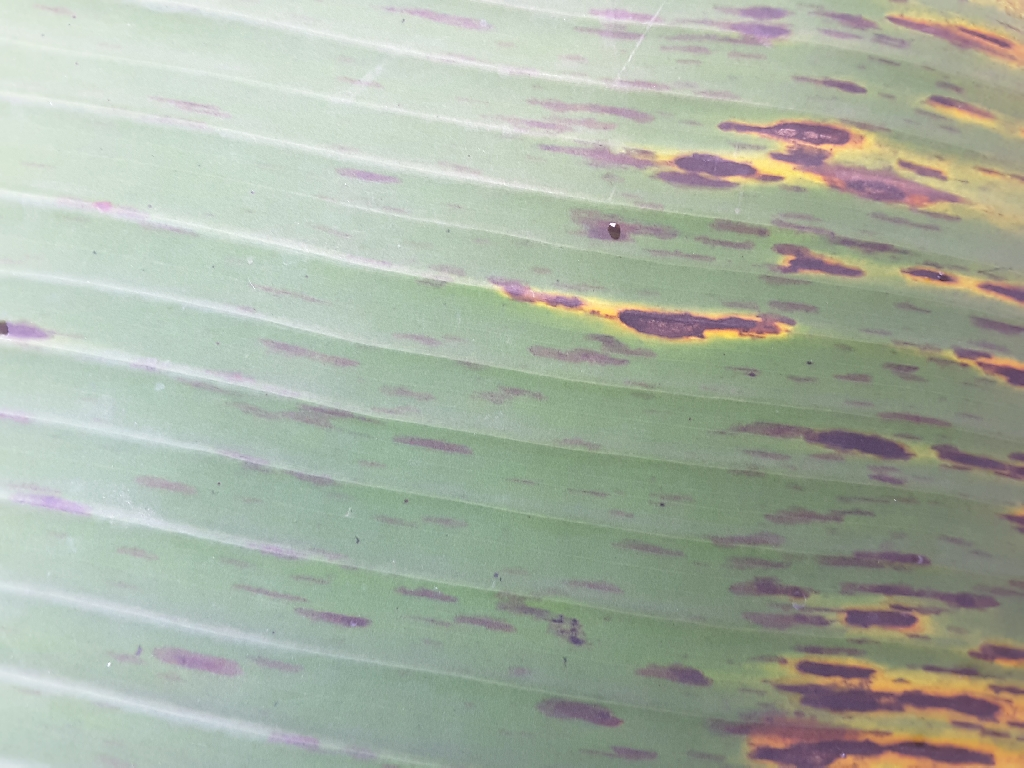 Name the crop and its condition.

banana, black sigatoka
